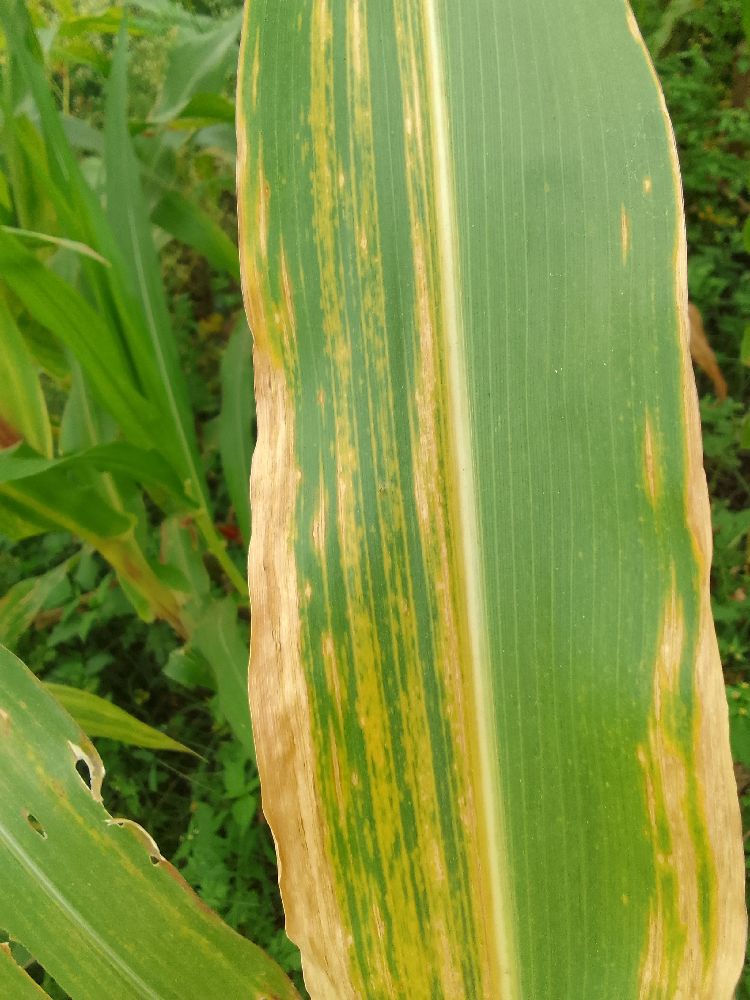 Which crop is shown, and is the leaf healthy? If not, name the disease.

maize, maize lethal necrosis
